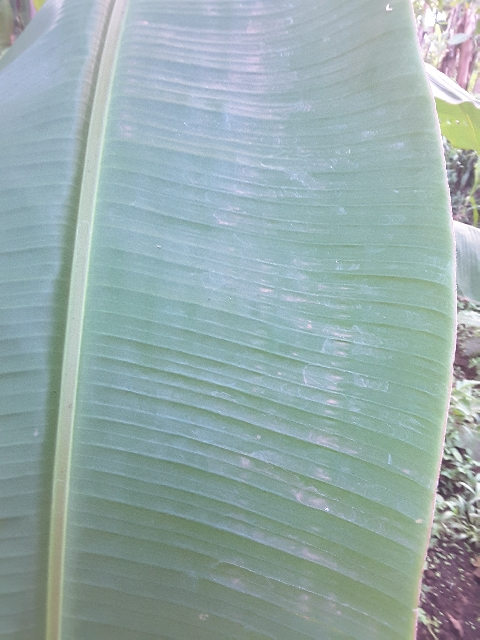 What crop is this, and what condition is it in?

banana, healthy
